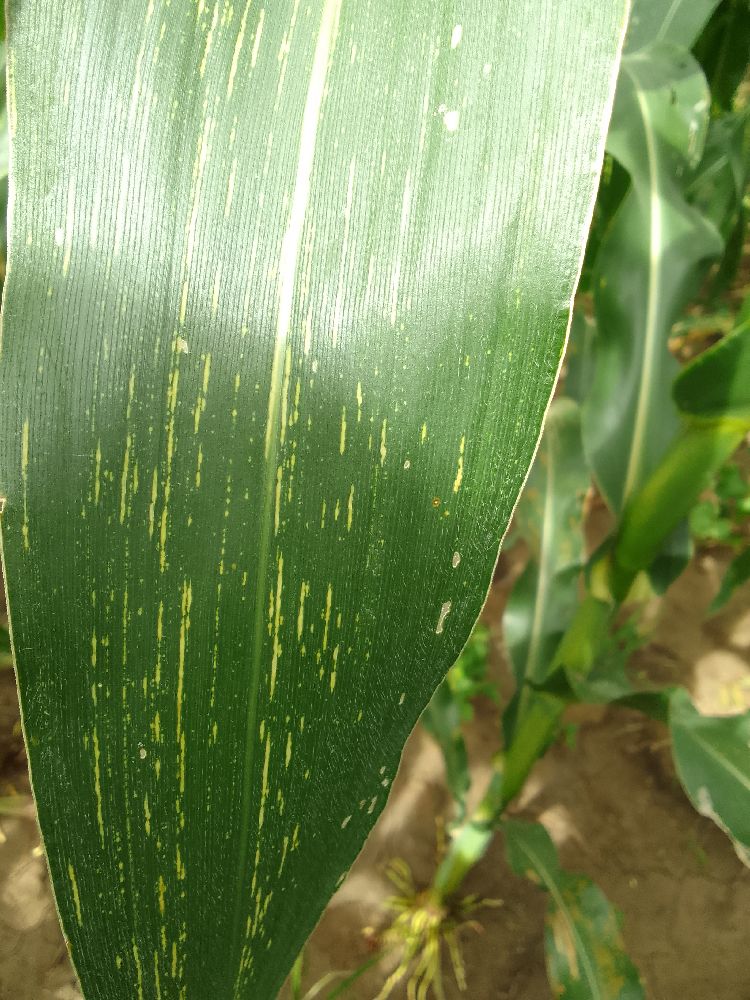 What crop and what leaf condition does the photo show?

maize, maize streak virus
